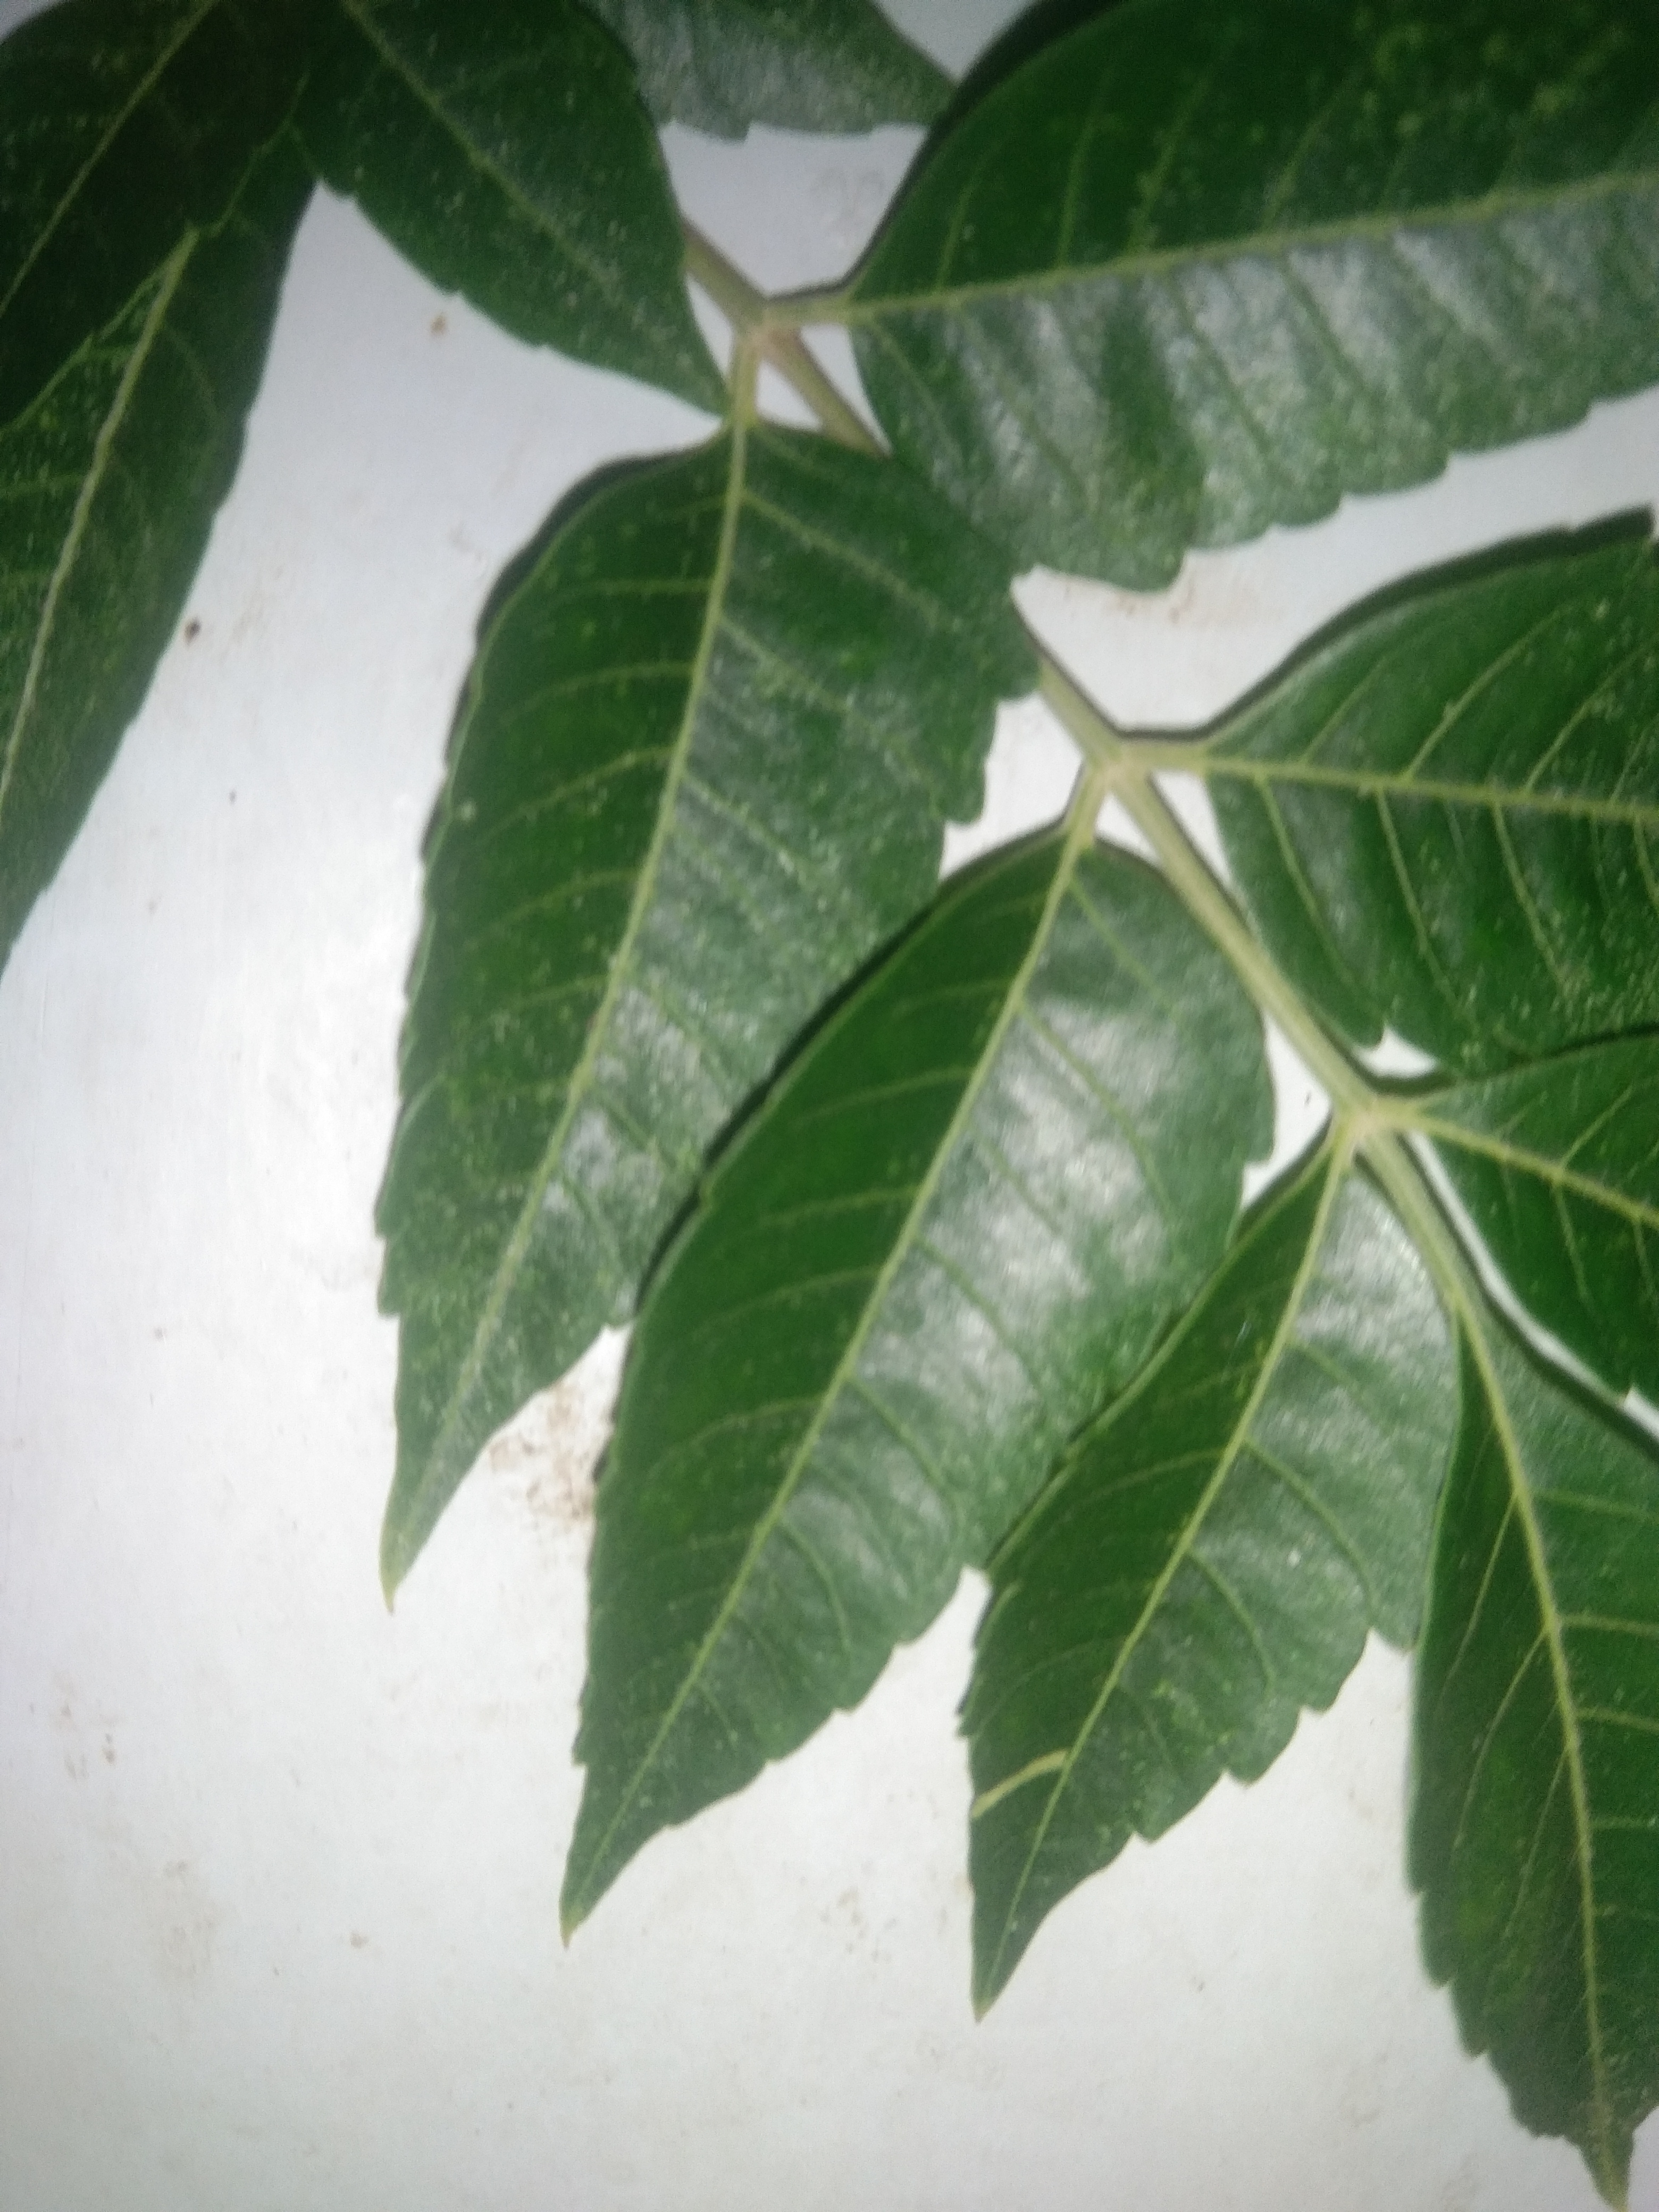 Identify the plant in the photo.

neem
